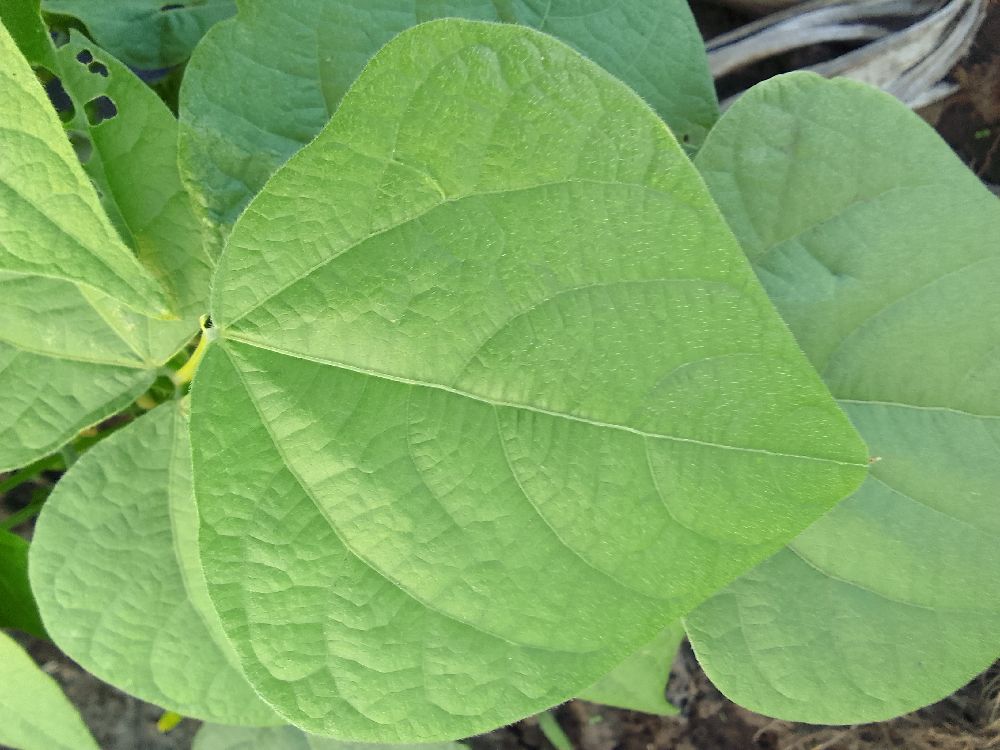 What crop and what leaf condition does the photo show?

common bean, healthy
